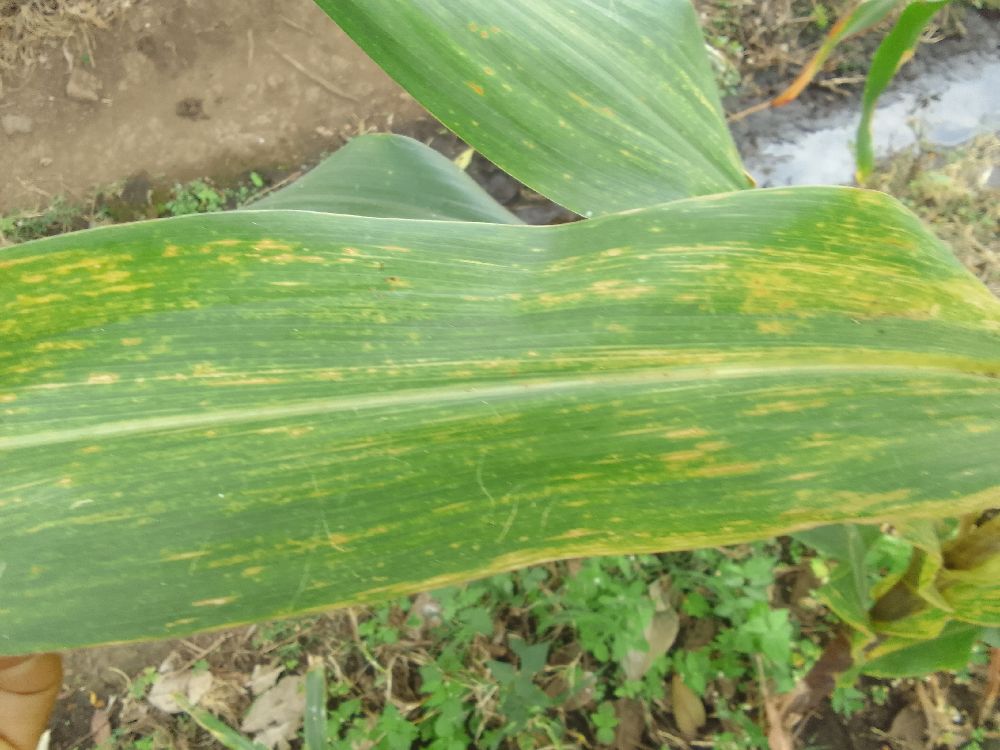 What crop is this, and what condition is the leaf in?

maize, maize lethal necrosis
